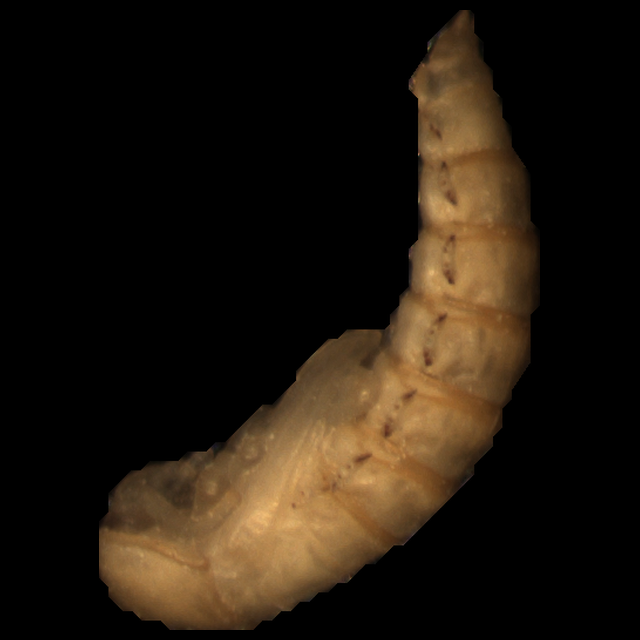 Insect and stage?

mealworm pupa
